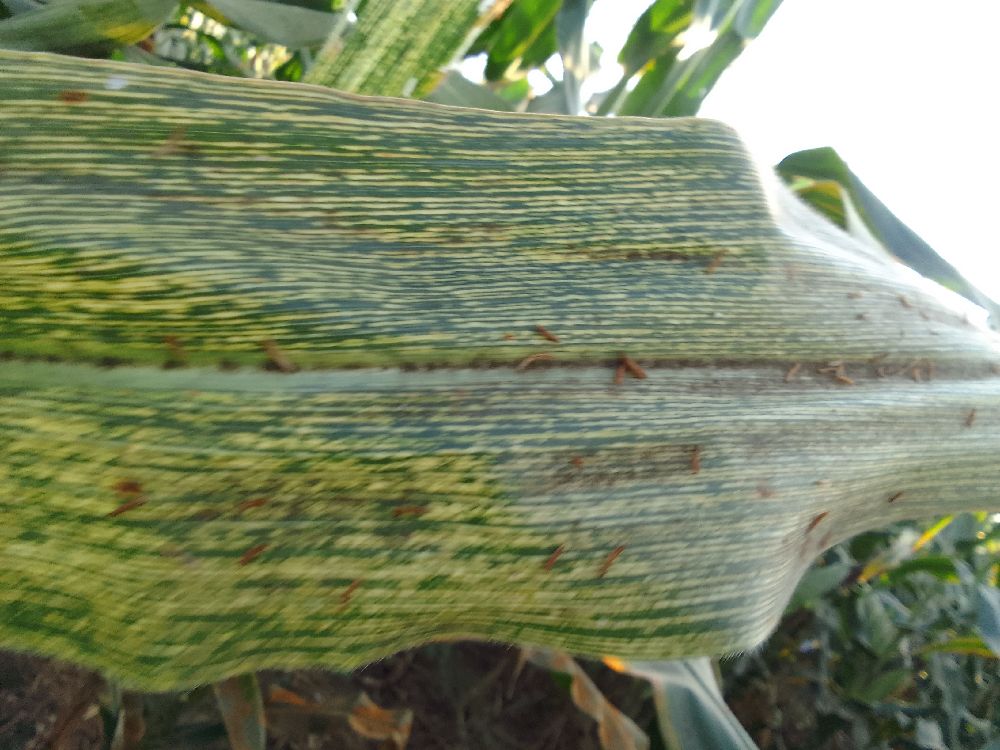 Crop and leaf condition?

maize, maize streak virus
